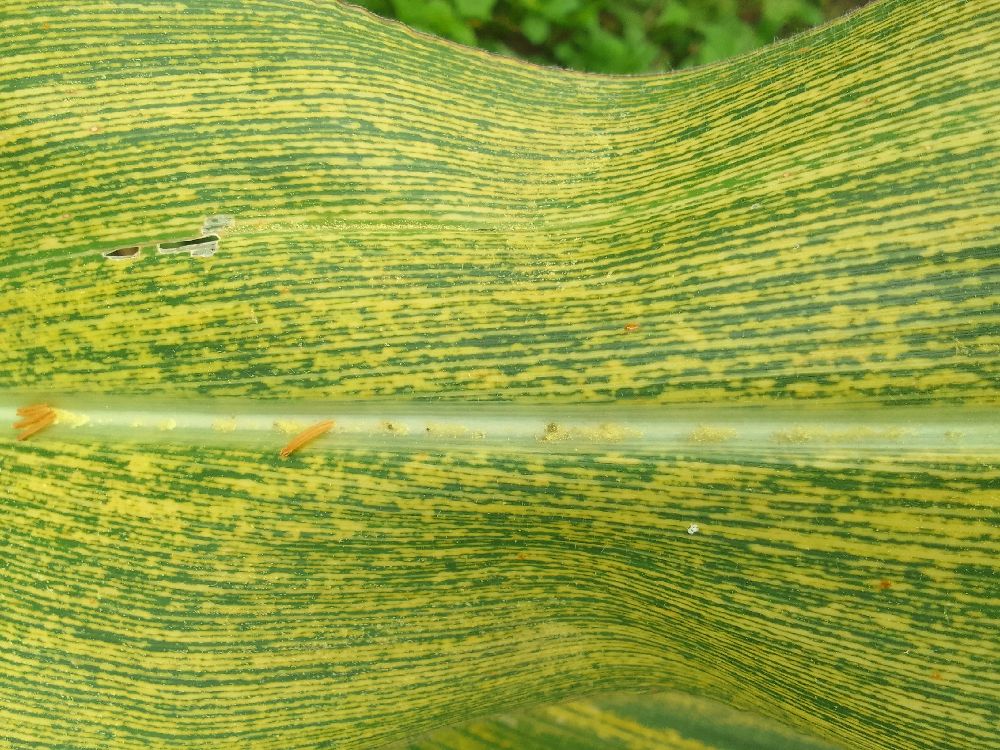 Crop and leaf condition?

maize, maize streak virus
